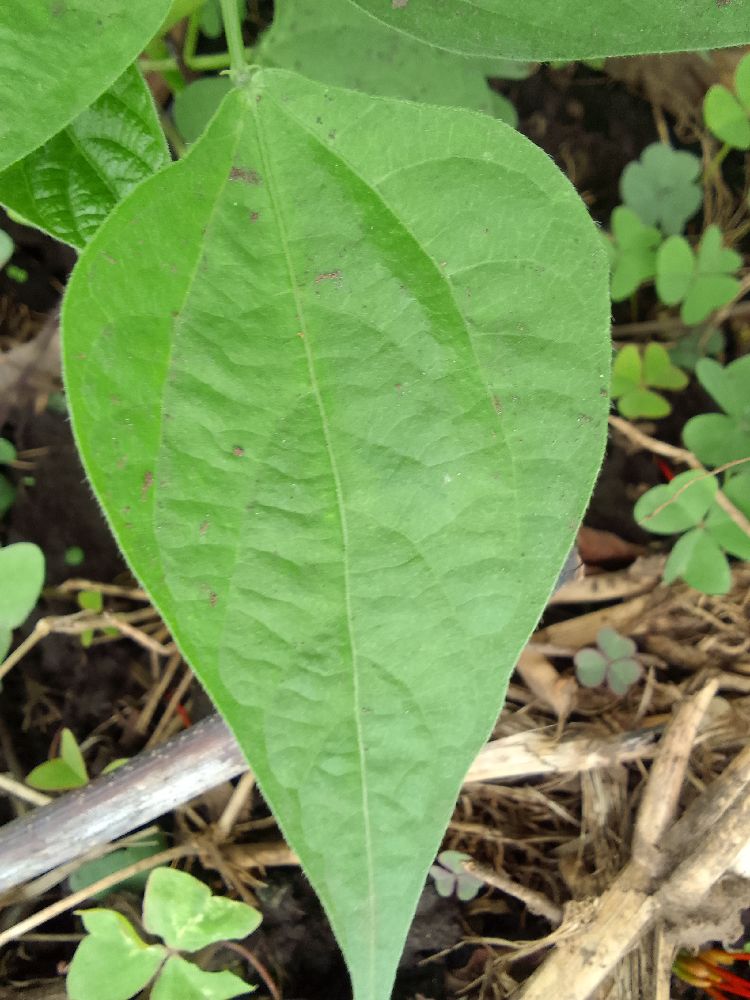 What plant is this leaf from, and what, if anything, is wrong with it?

common bean, healthy
